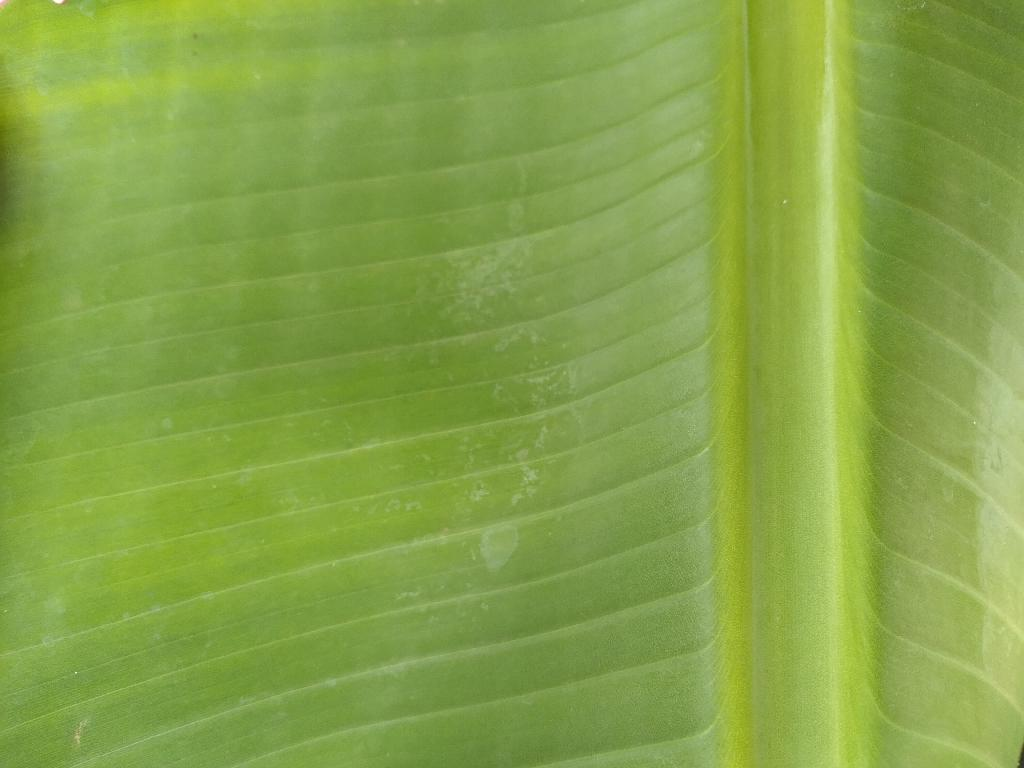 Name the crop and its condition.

banana, healthy
